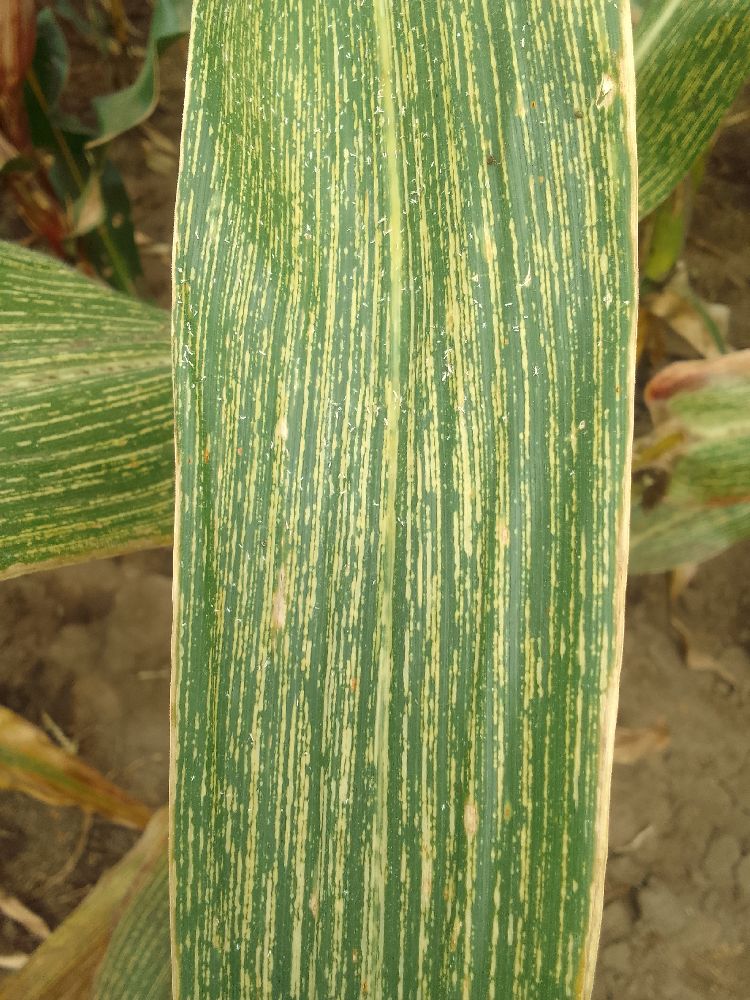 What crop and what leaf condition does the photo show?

maize, maize streak virus
